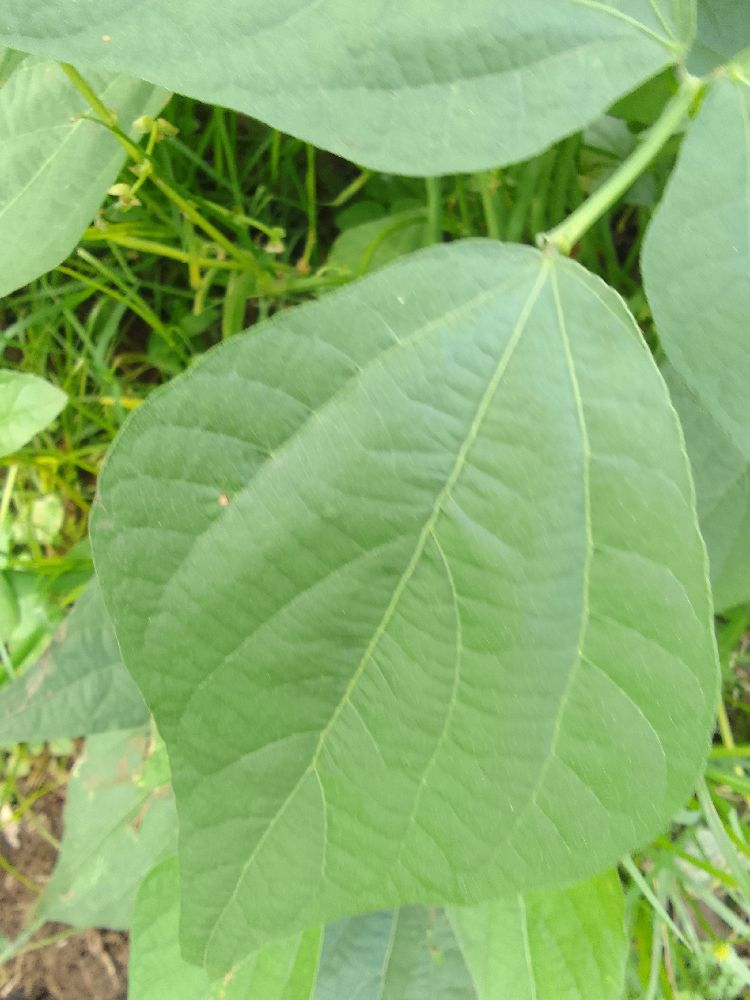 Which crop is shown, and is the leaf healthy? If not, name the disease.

common bean, healthy
